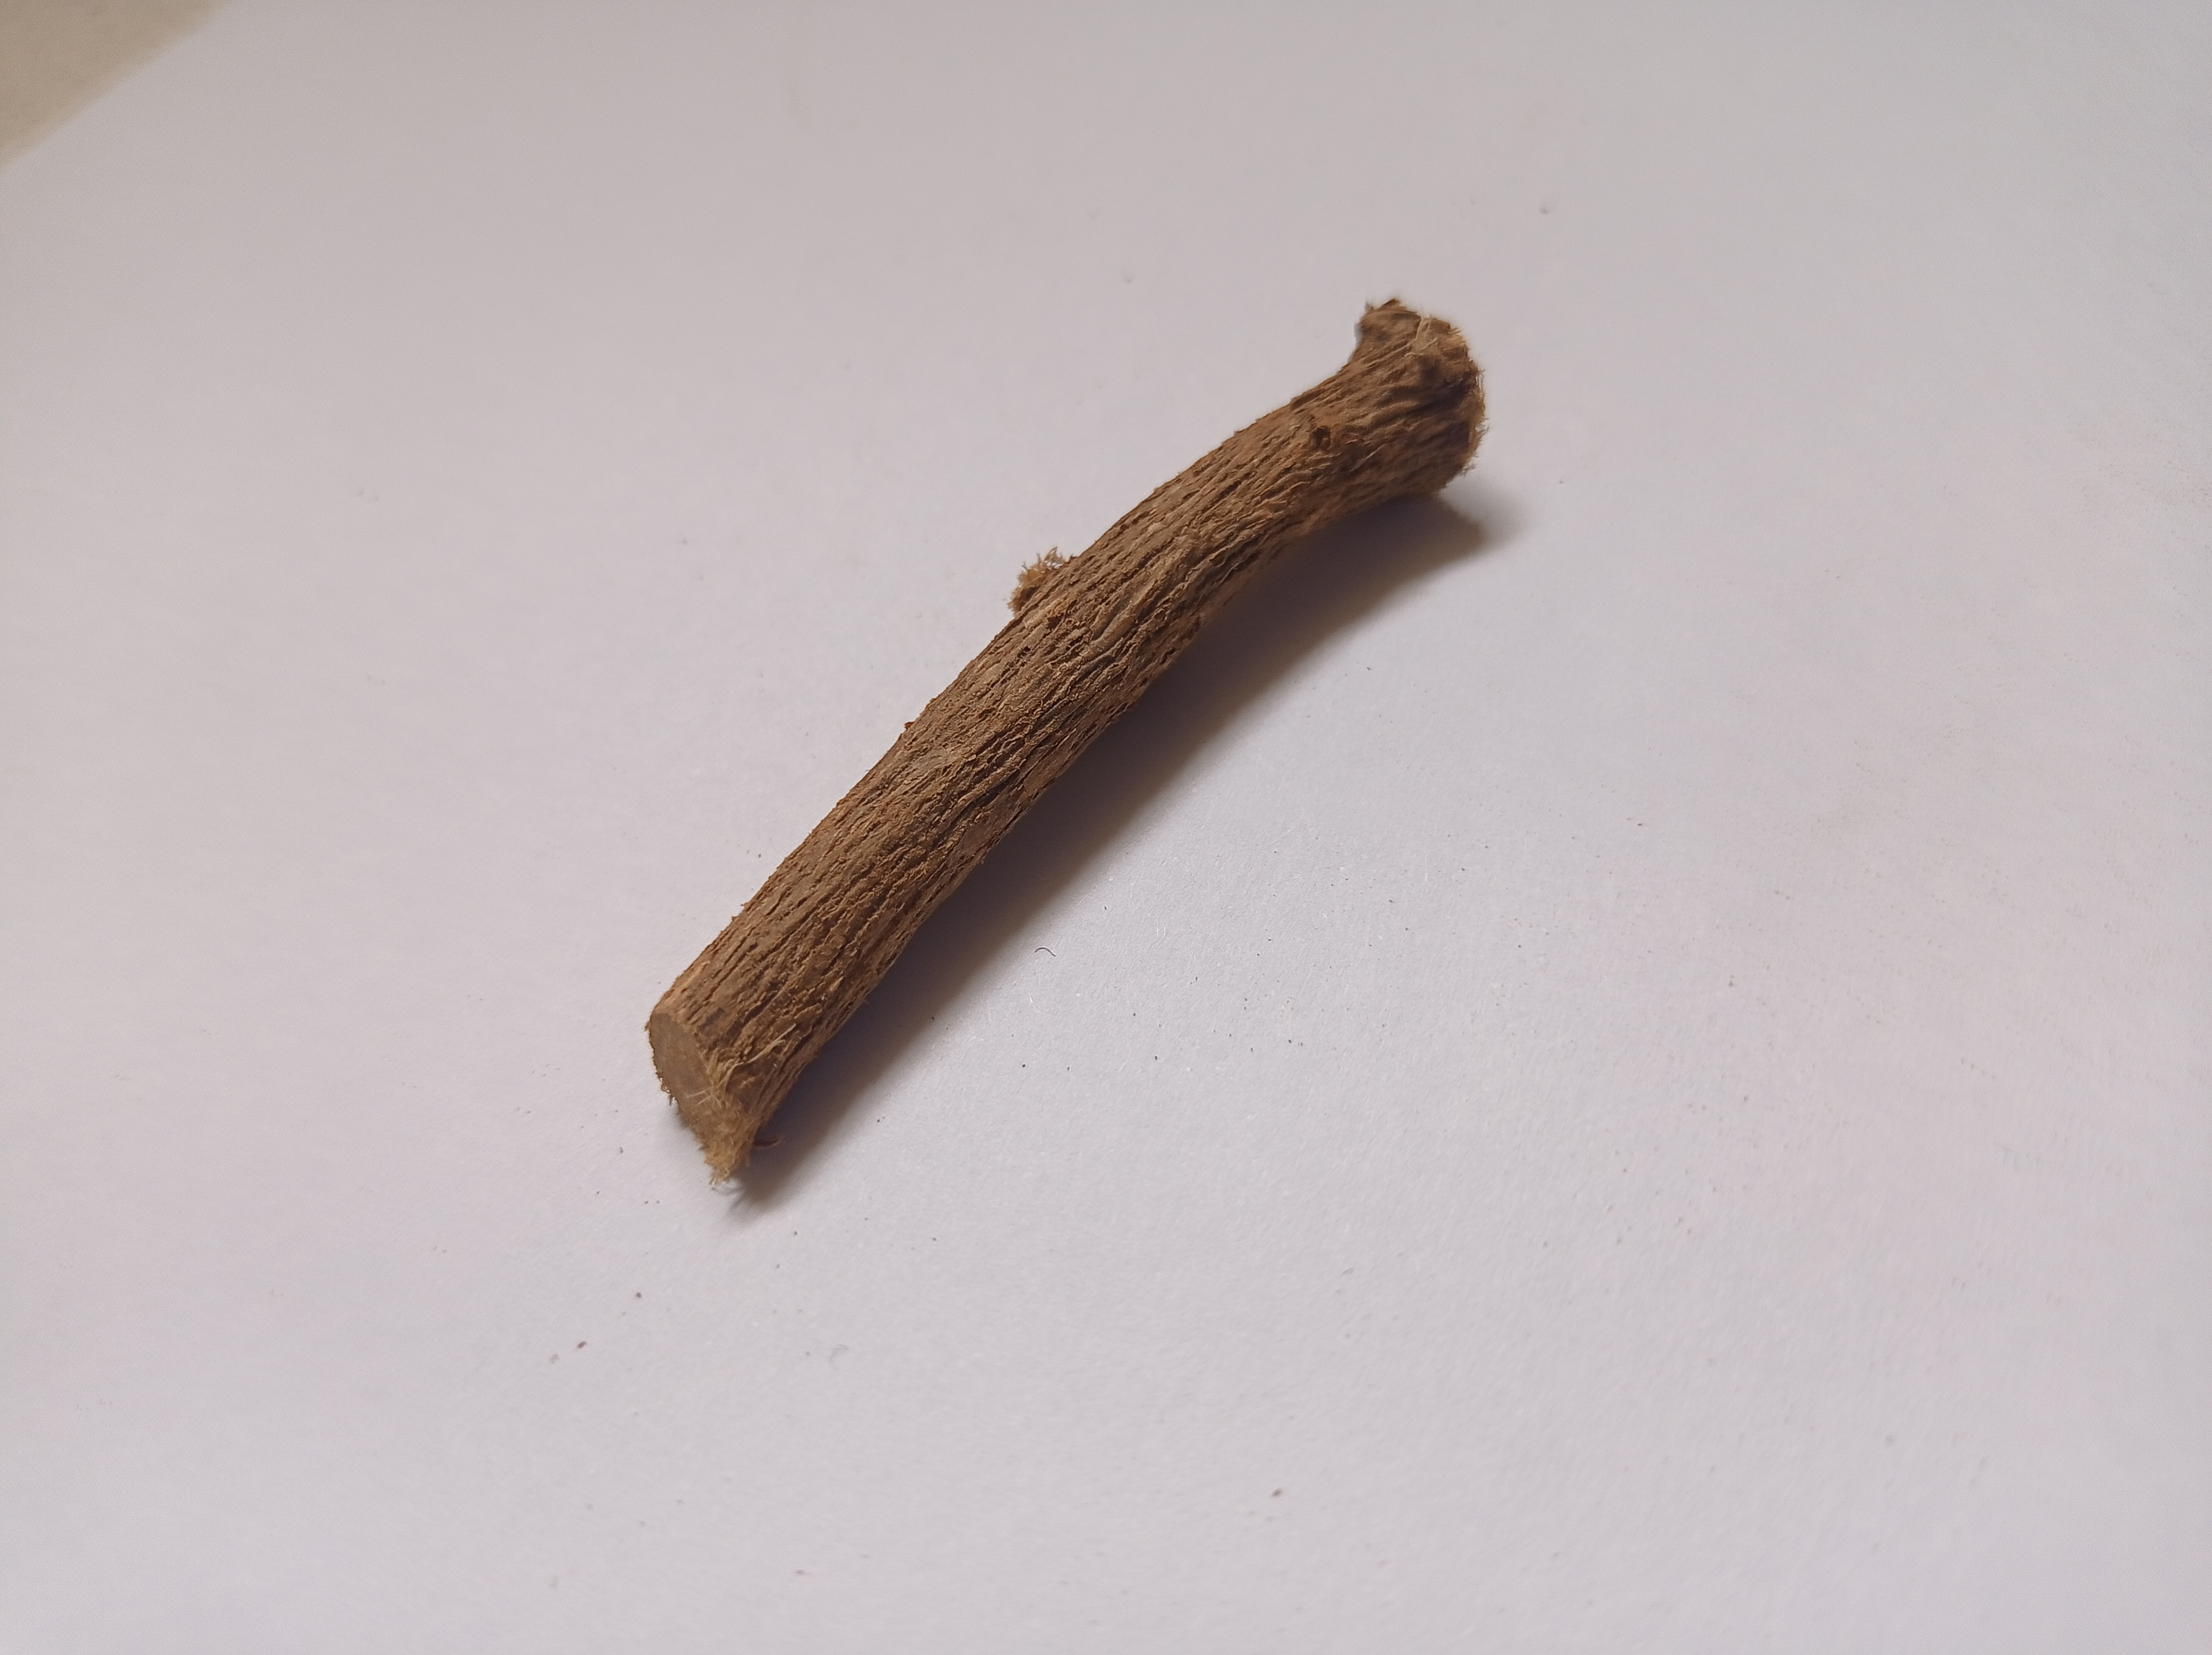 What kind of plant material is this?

jesthamadh
